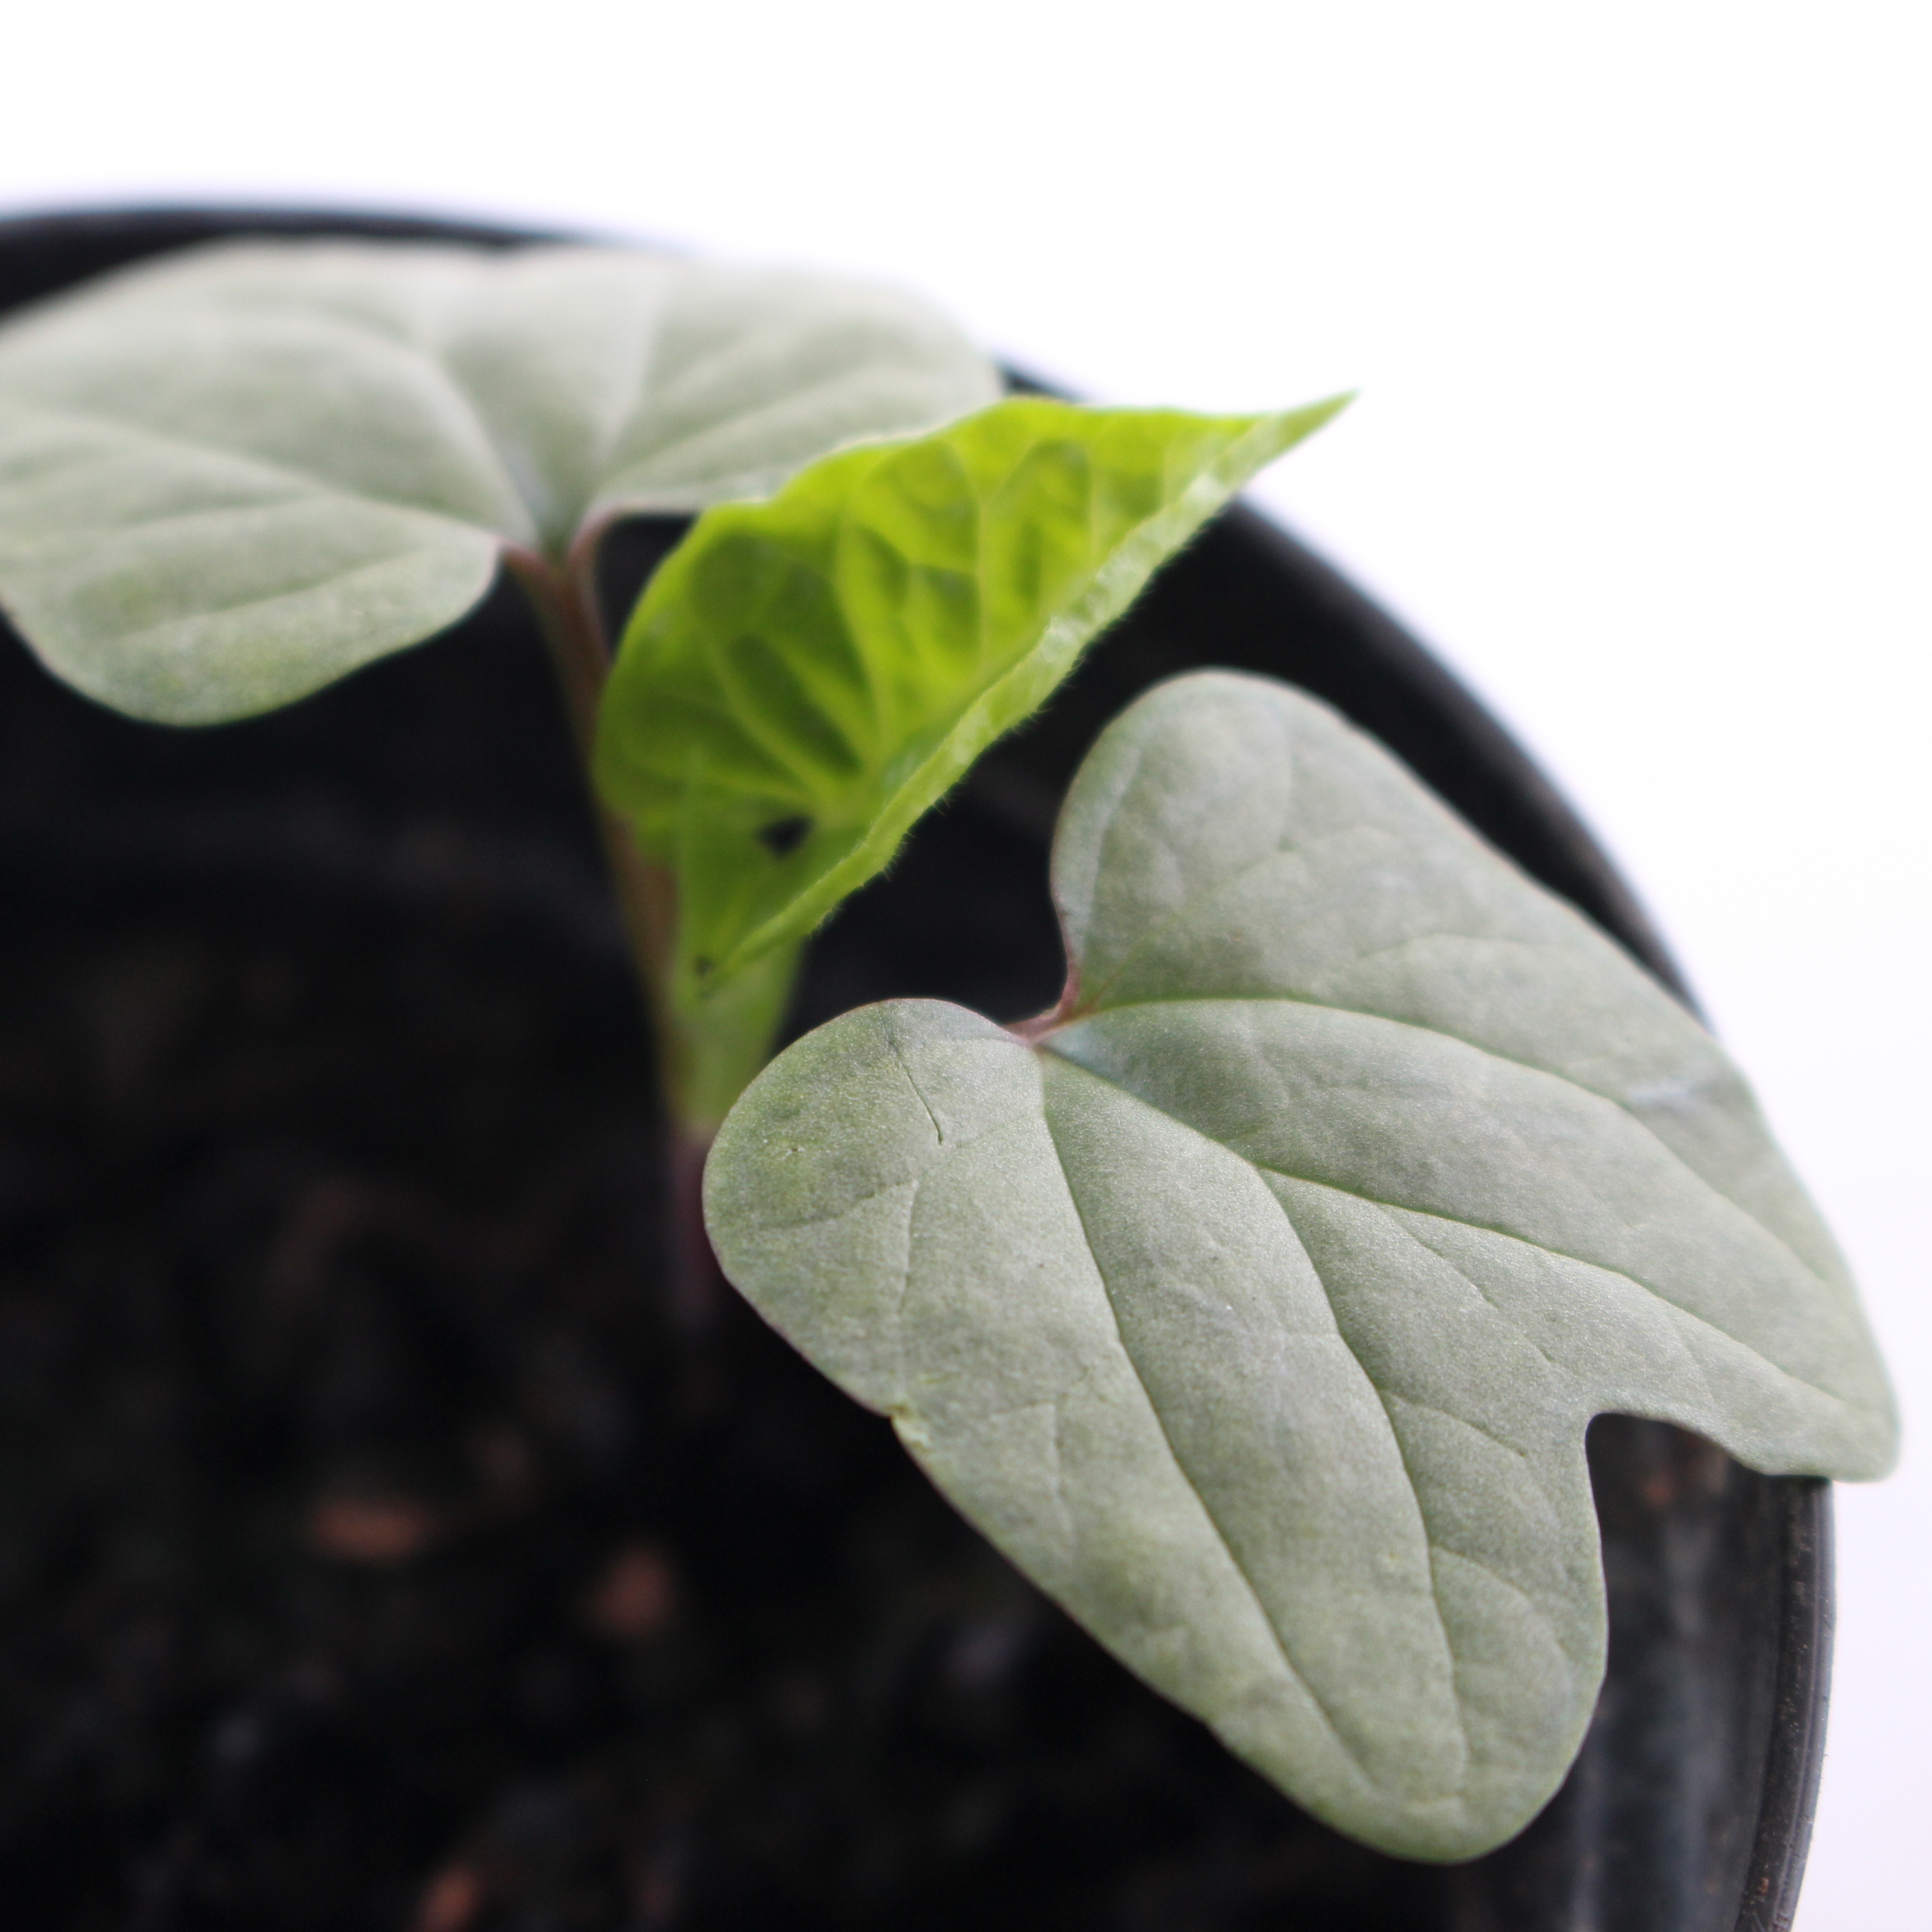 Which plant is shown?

Convolvulus arvensis
